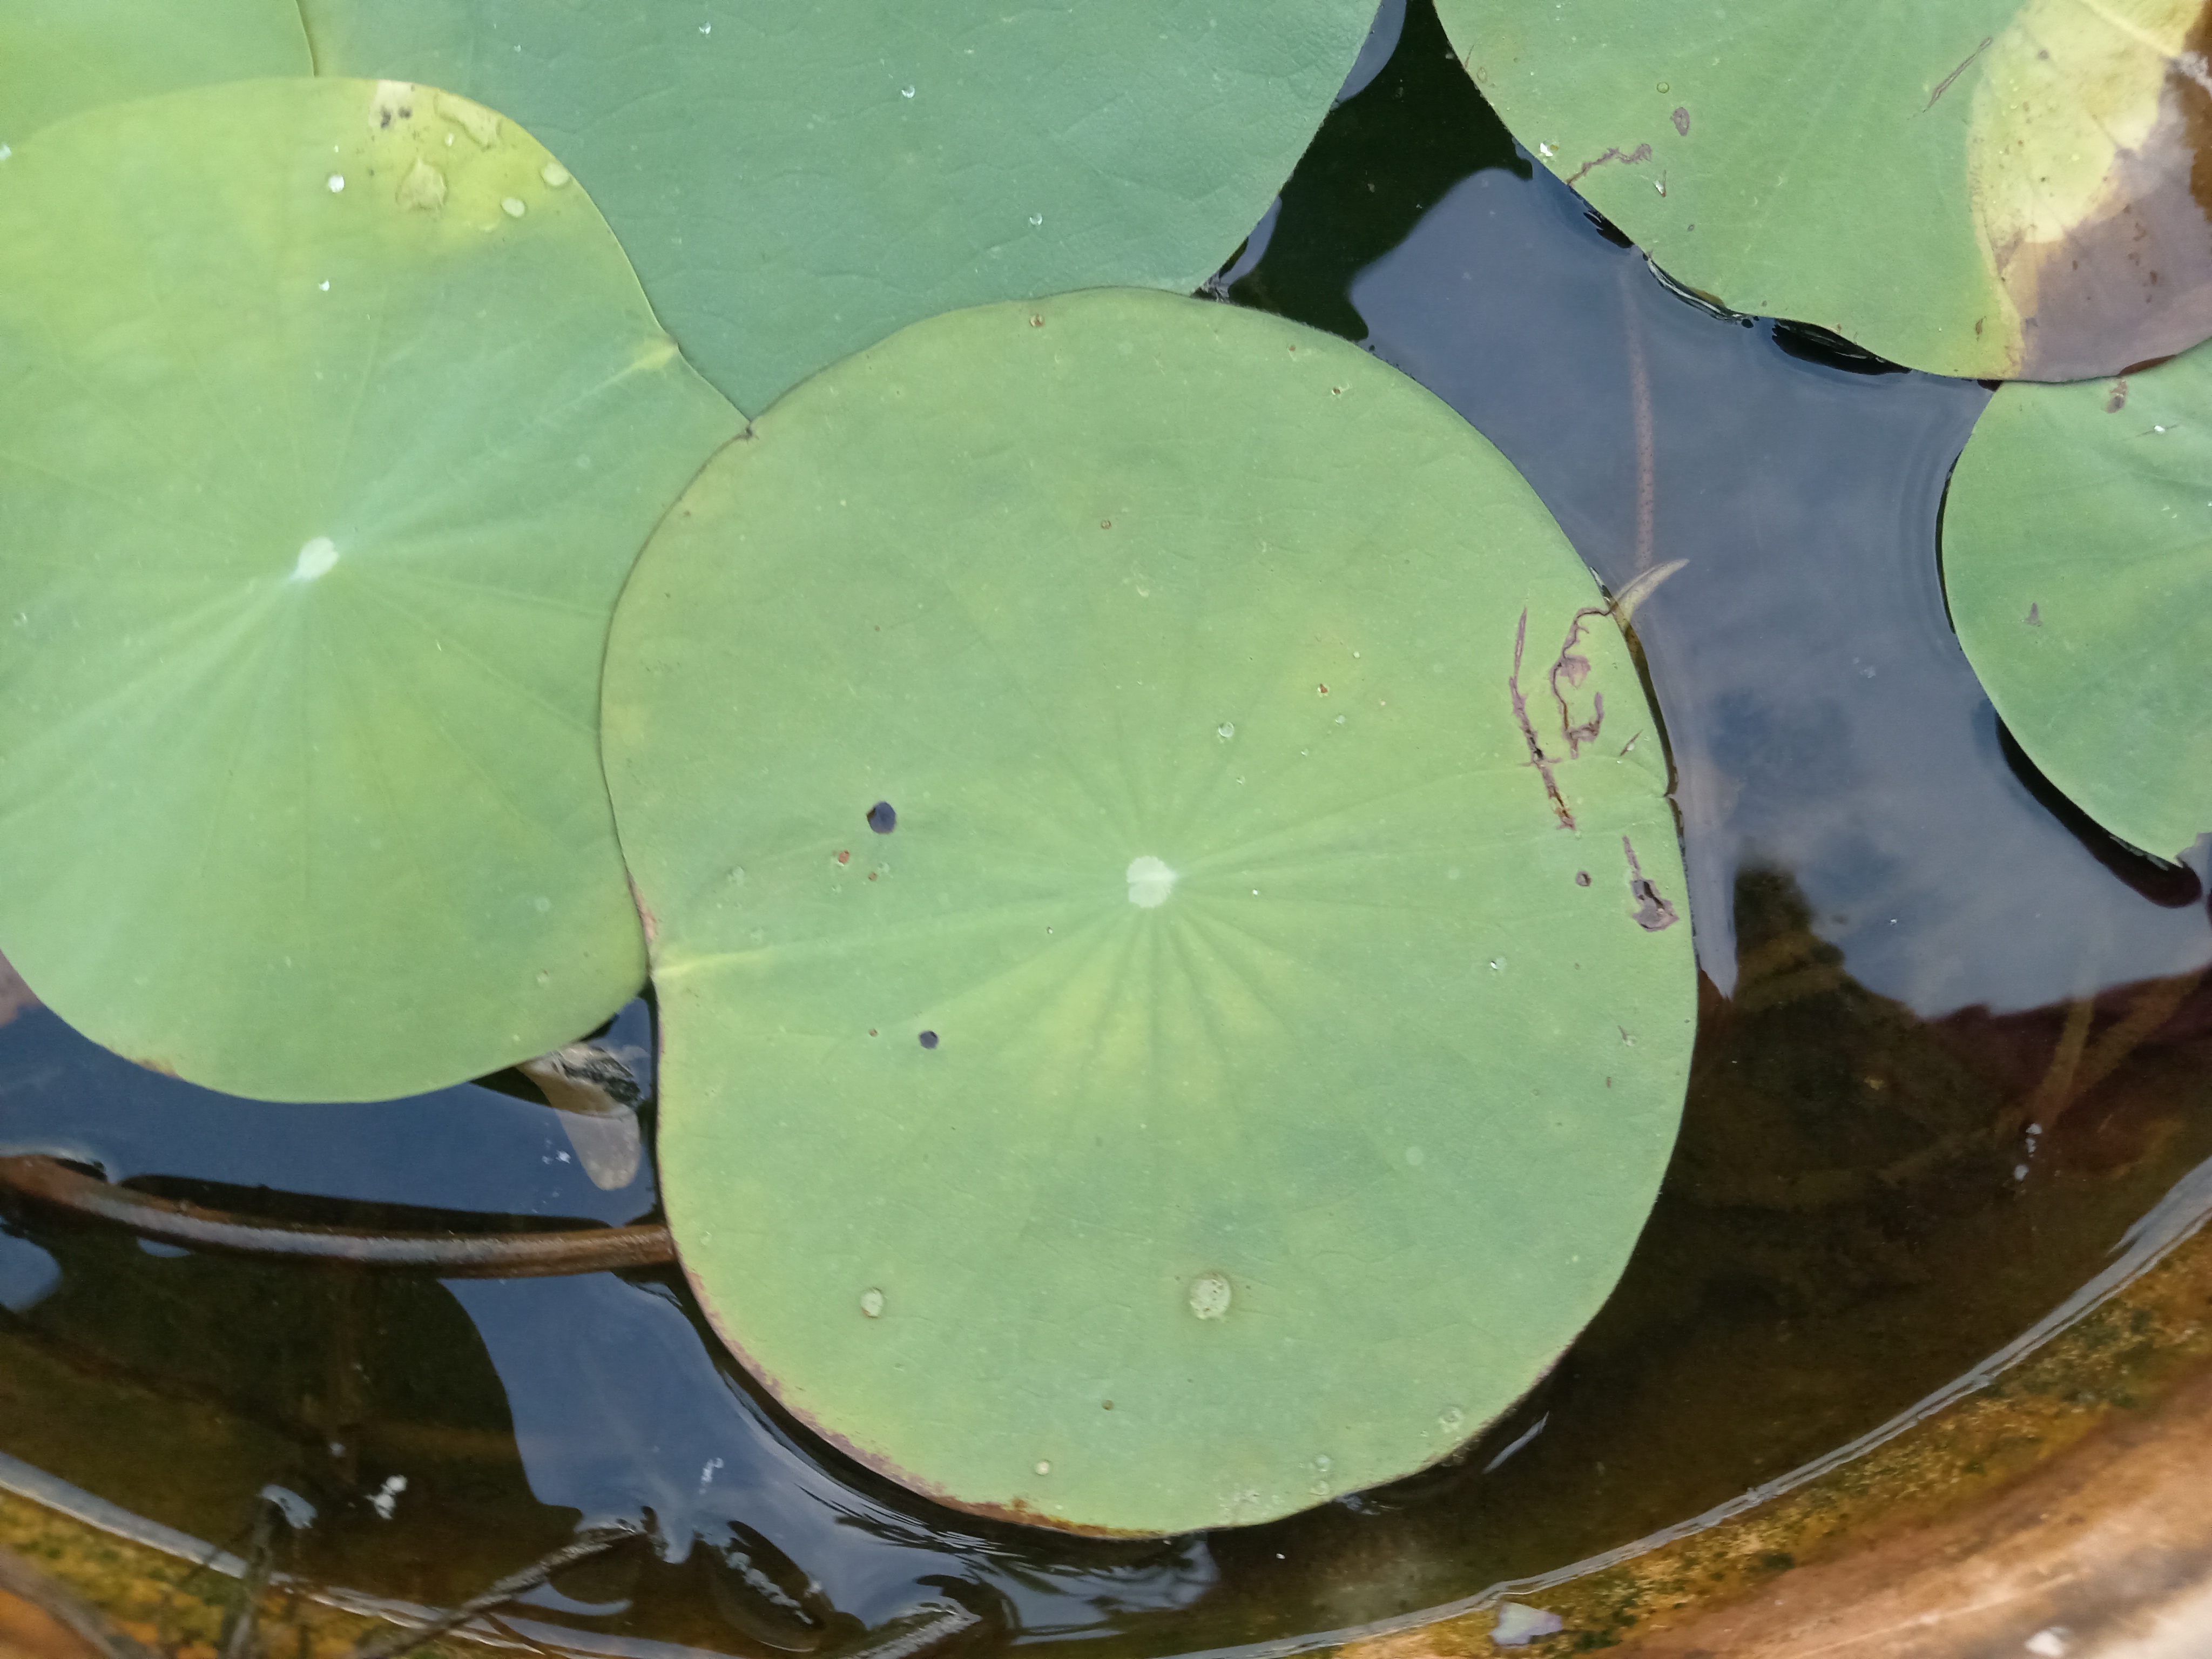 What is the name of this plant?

lotus
